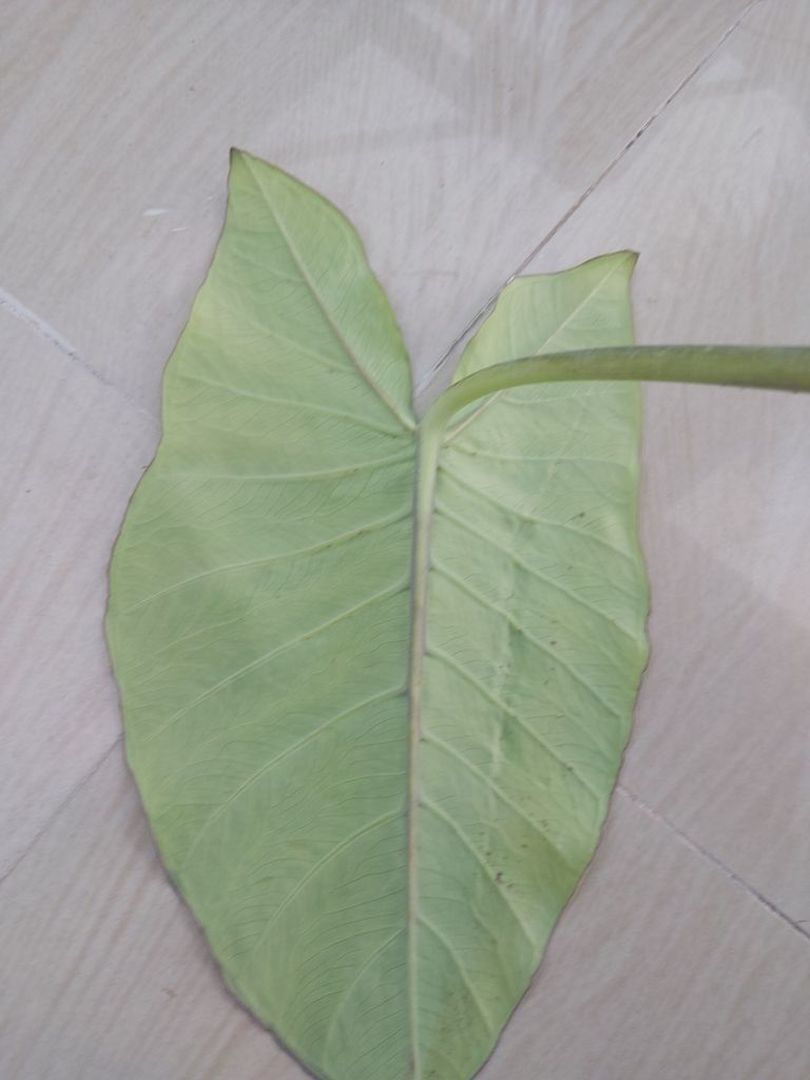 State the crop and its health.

taro, mosaic
